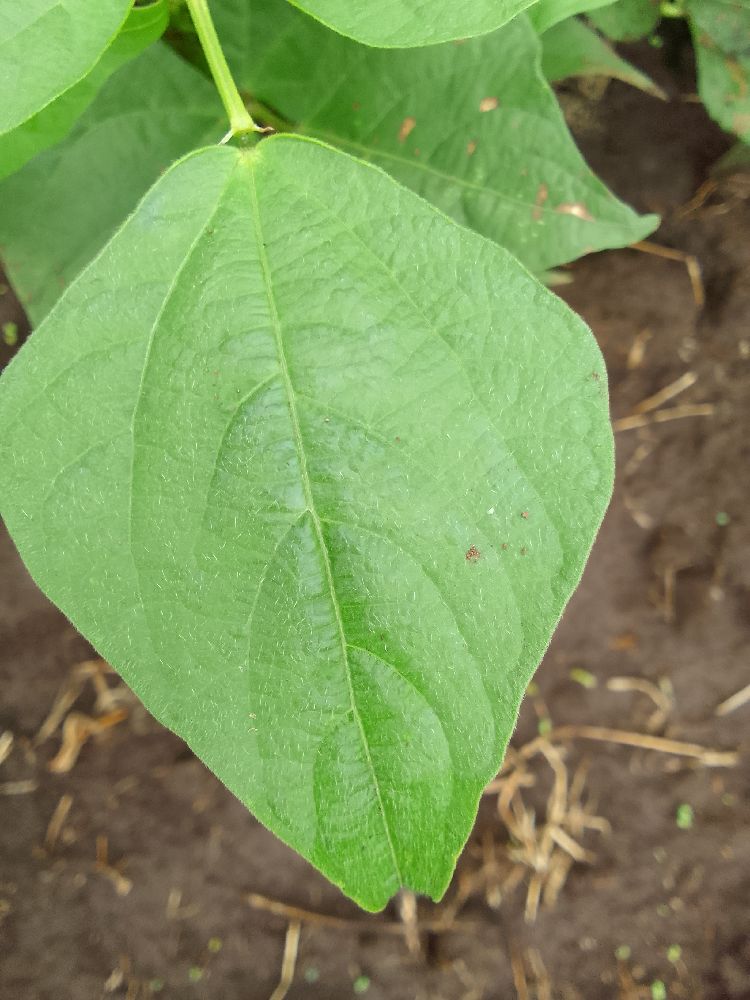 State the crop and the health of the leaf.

common bean, healthy
